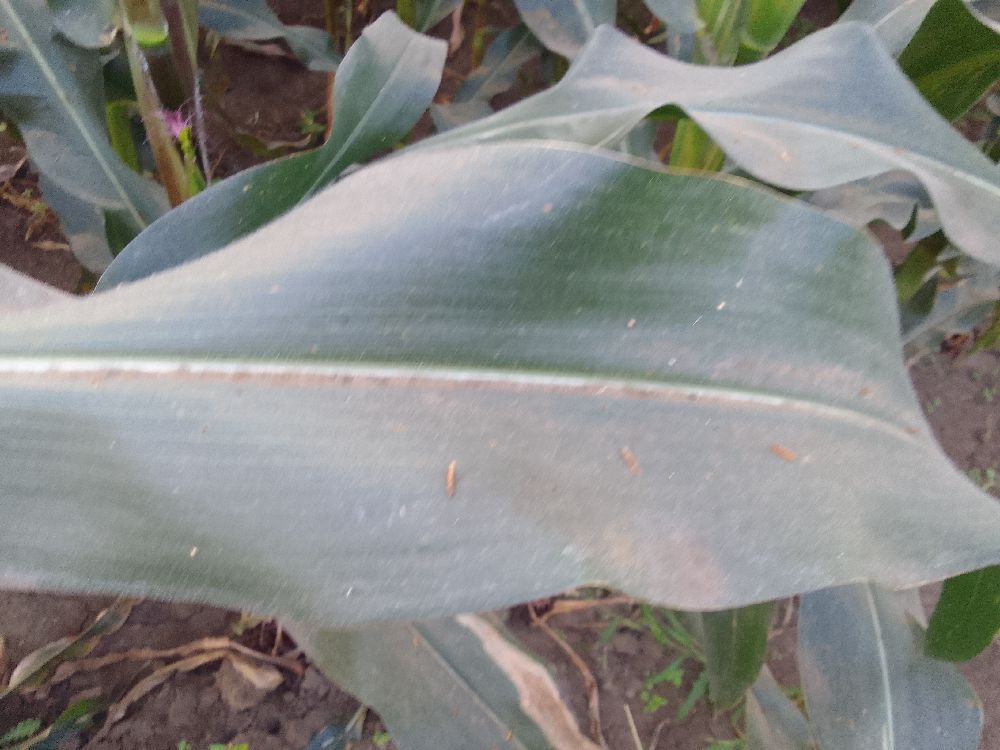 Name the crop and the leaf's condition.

maize, healthy
